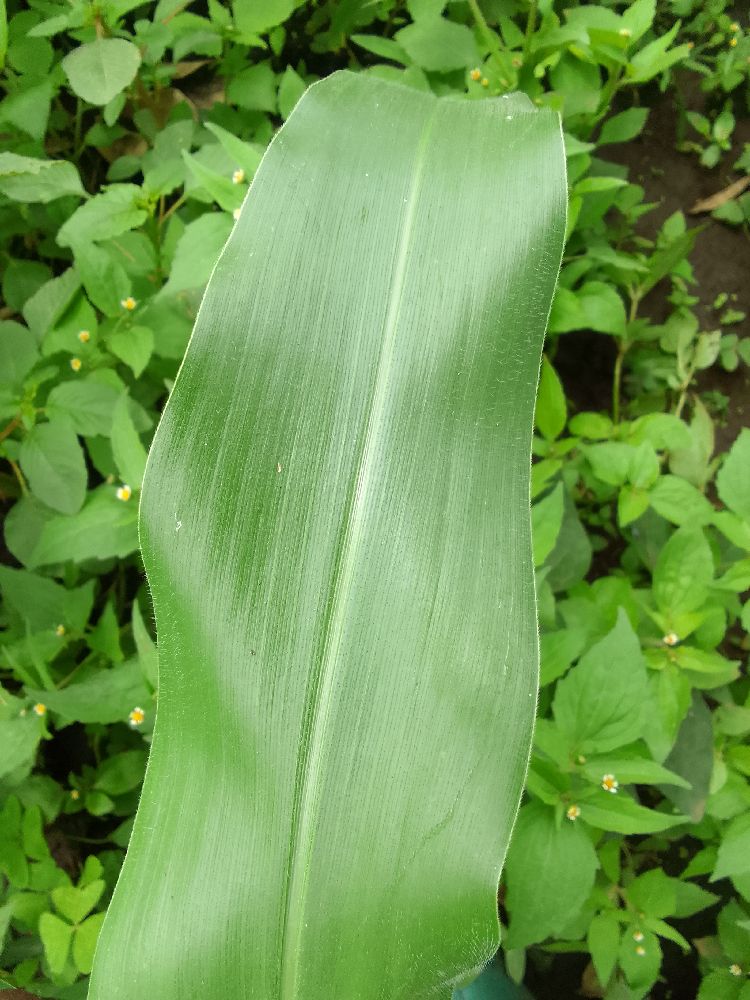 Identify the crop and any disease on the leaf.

maize, healthy
